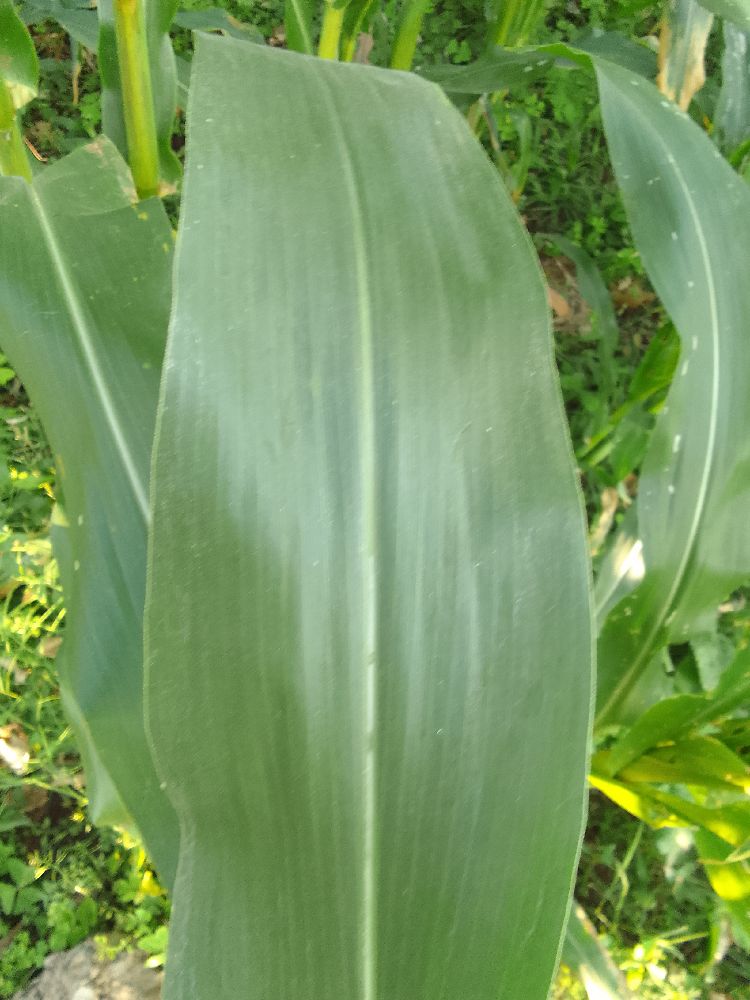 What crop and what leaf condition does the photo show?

maize, healthy
